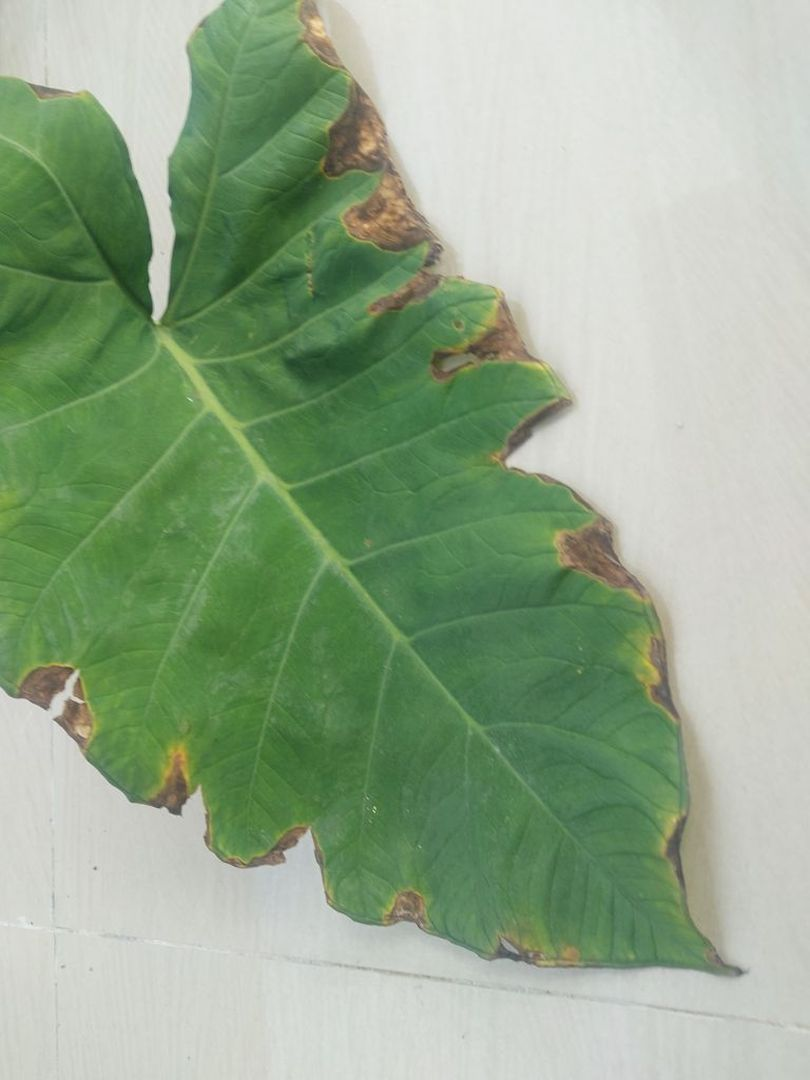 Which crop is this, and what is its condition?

taro, leaf blight
